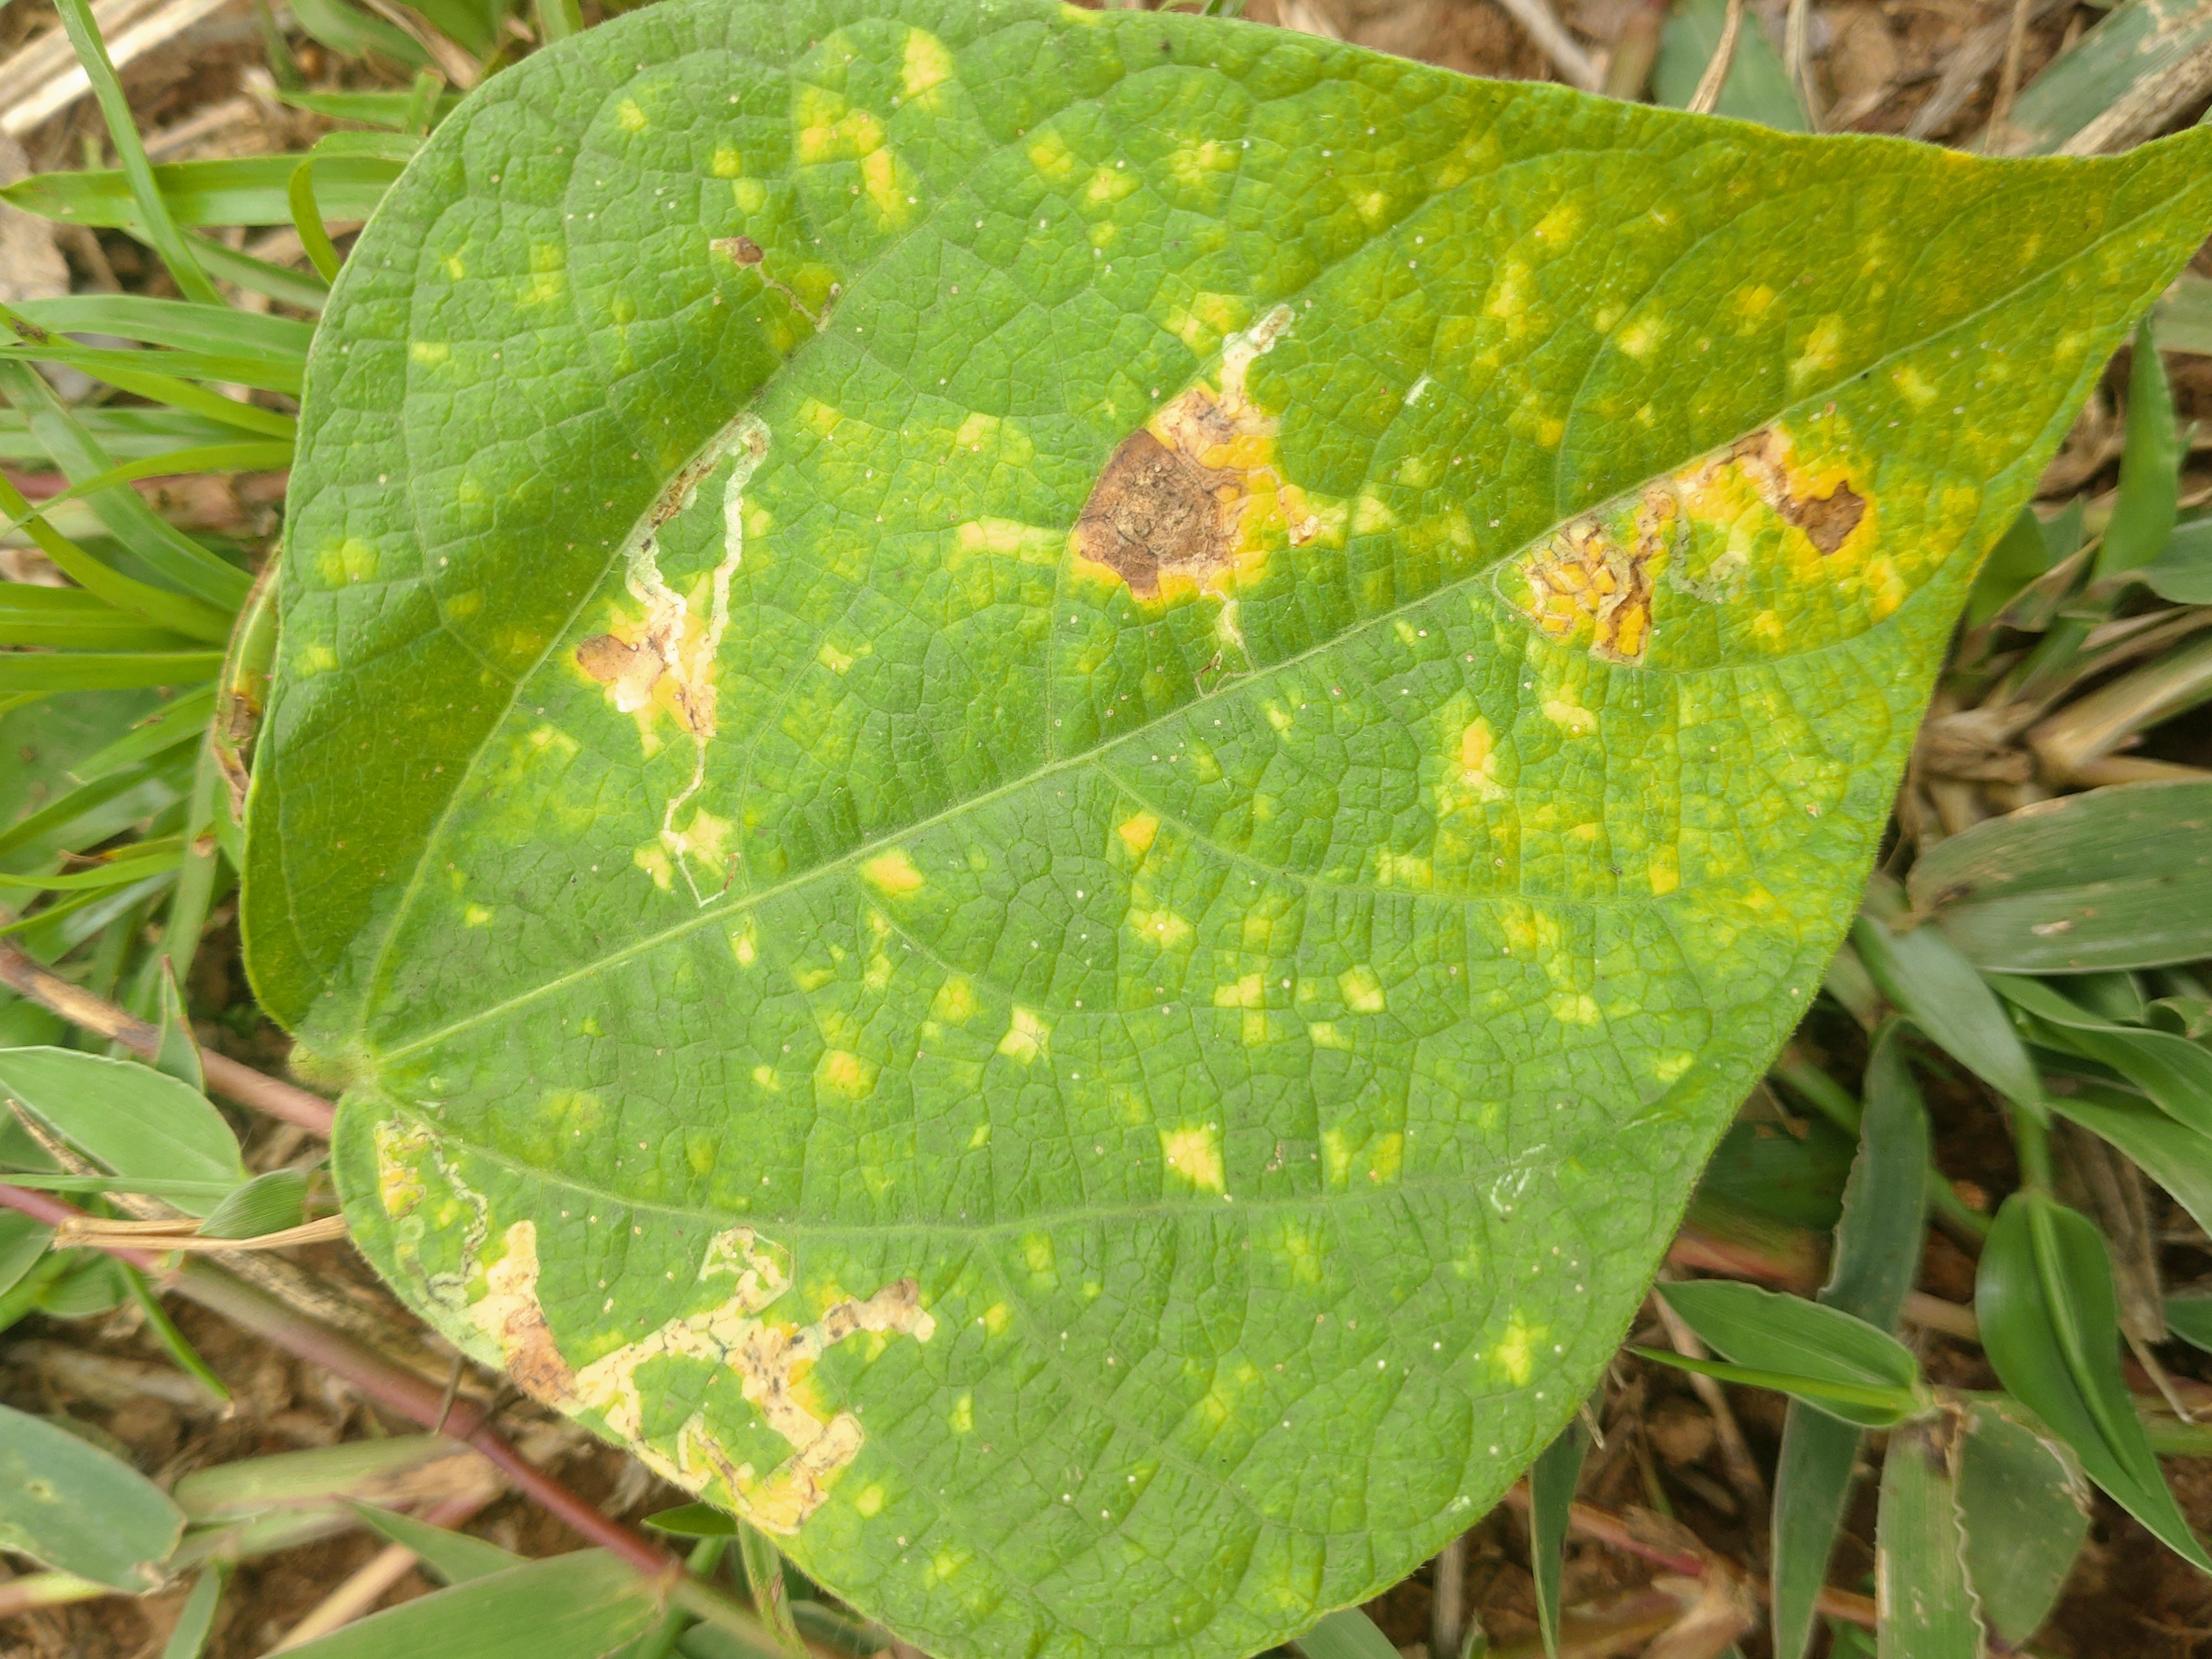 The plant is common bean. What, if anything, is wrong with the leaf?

rust
